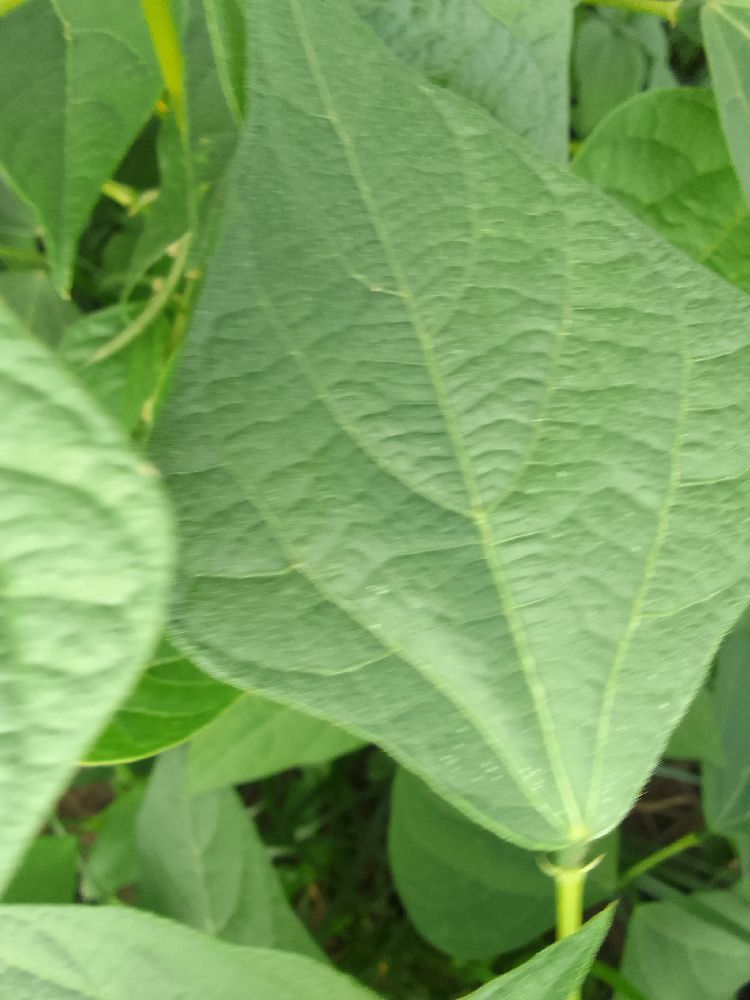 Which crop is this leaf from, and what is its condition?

common bean, healthy
